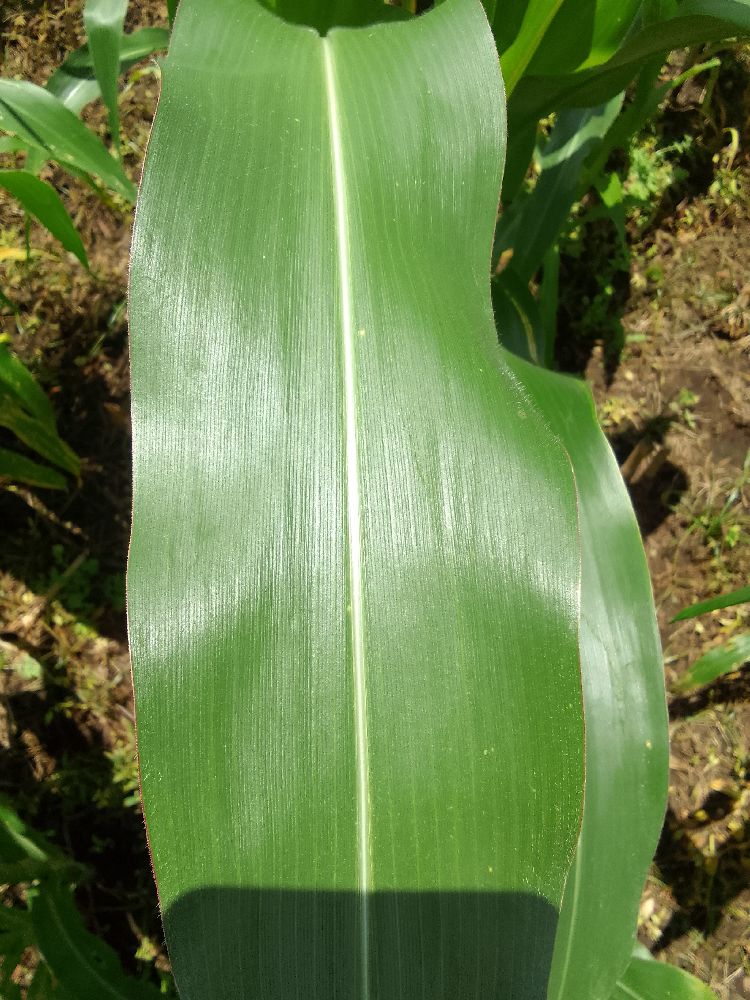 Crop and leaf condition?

maize, healthy
